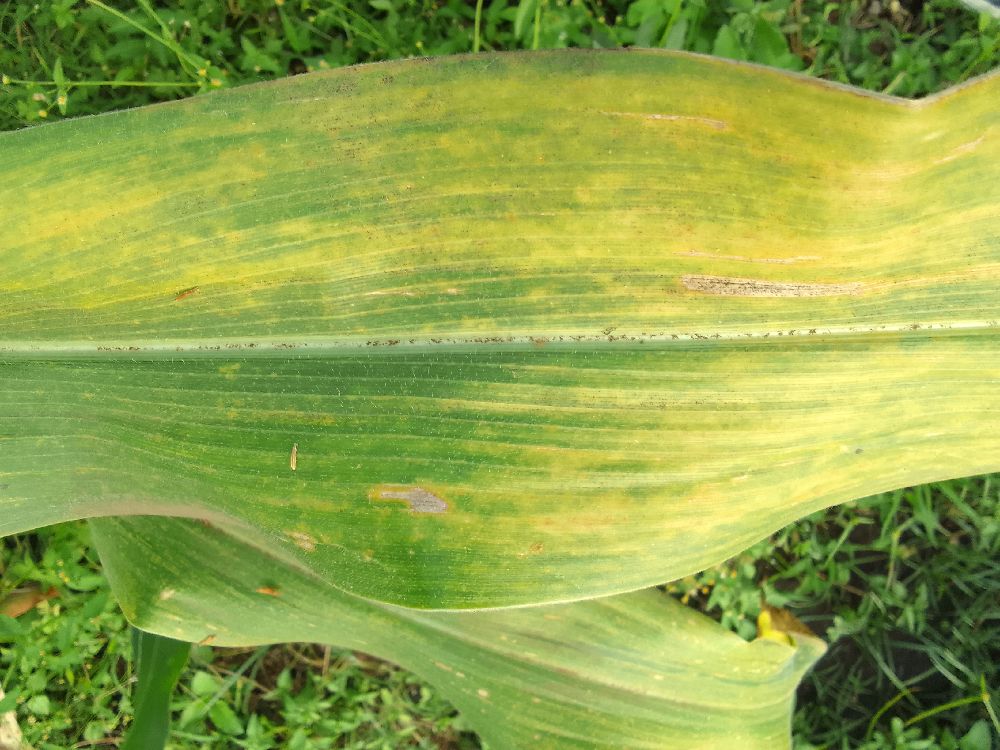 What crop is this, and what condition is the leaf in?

maize, maize lethal necrosis
